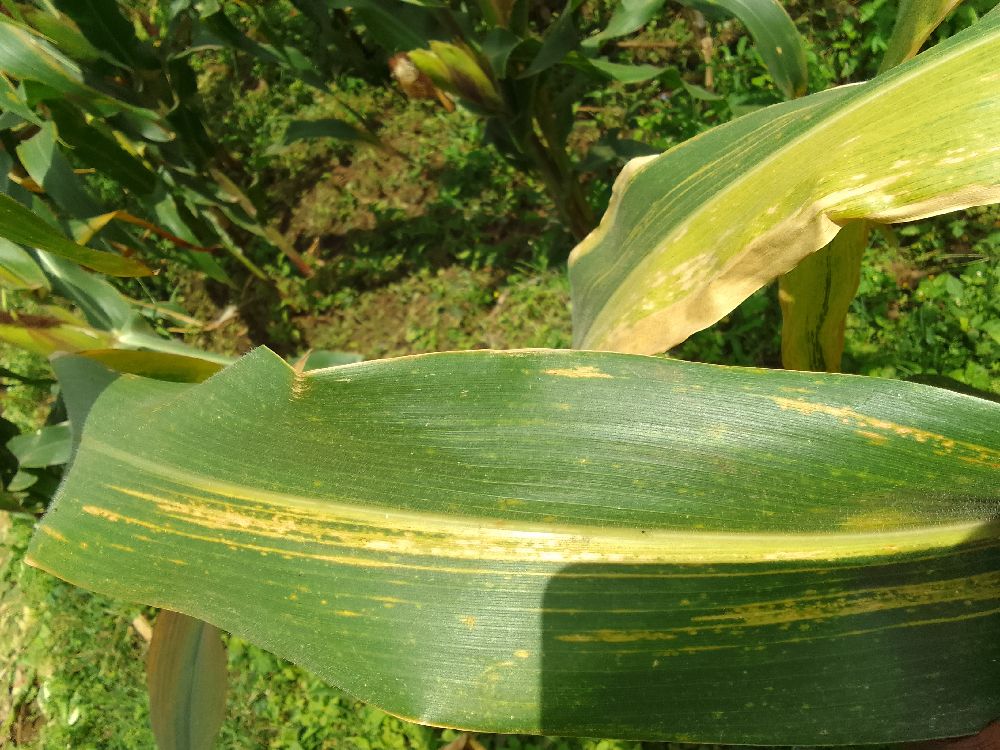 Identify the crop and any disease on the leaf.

maize, maize lethal necrosis
